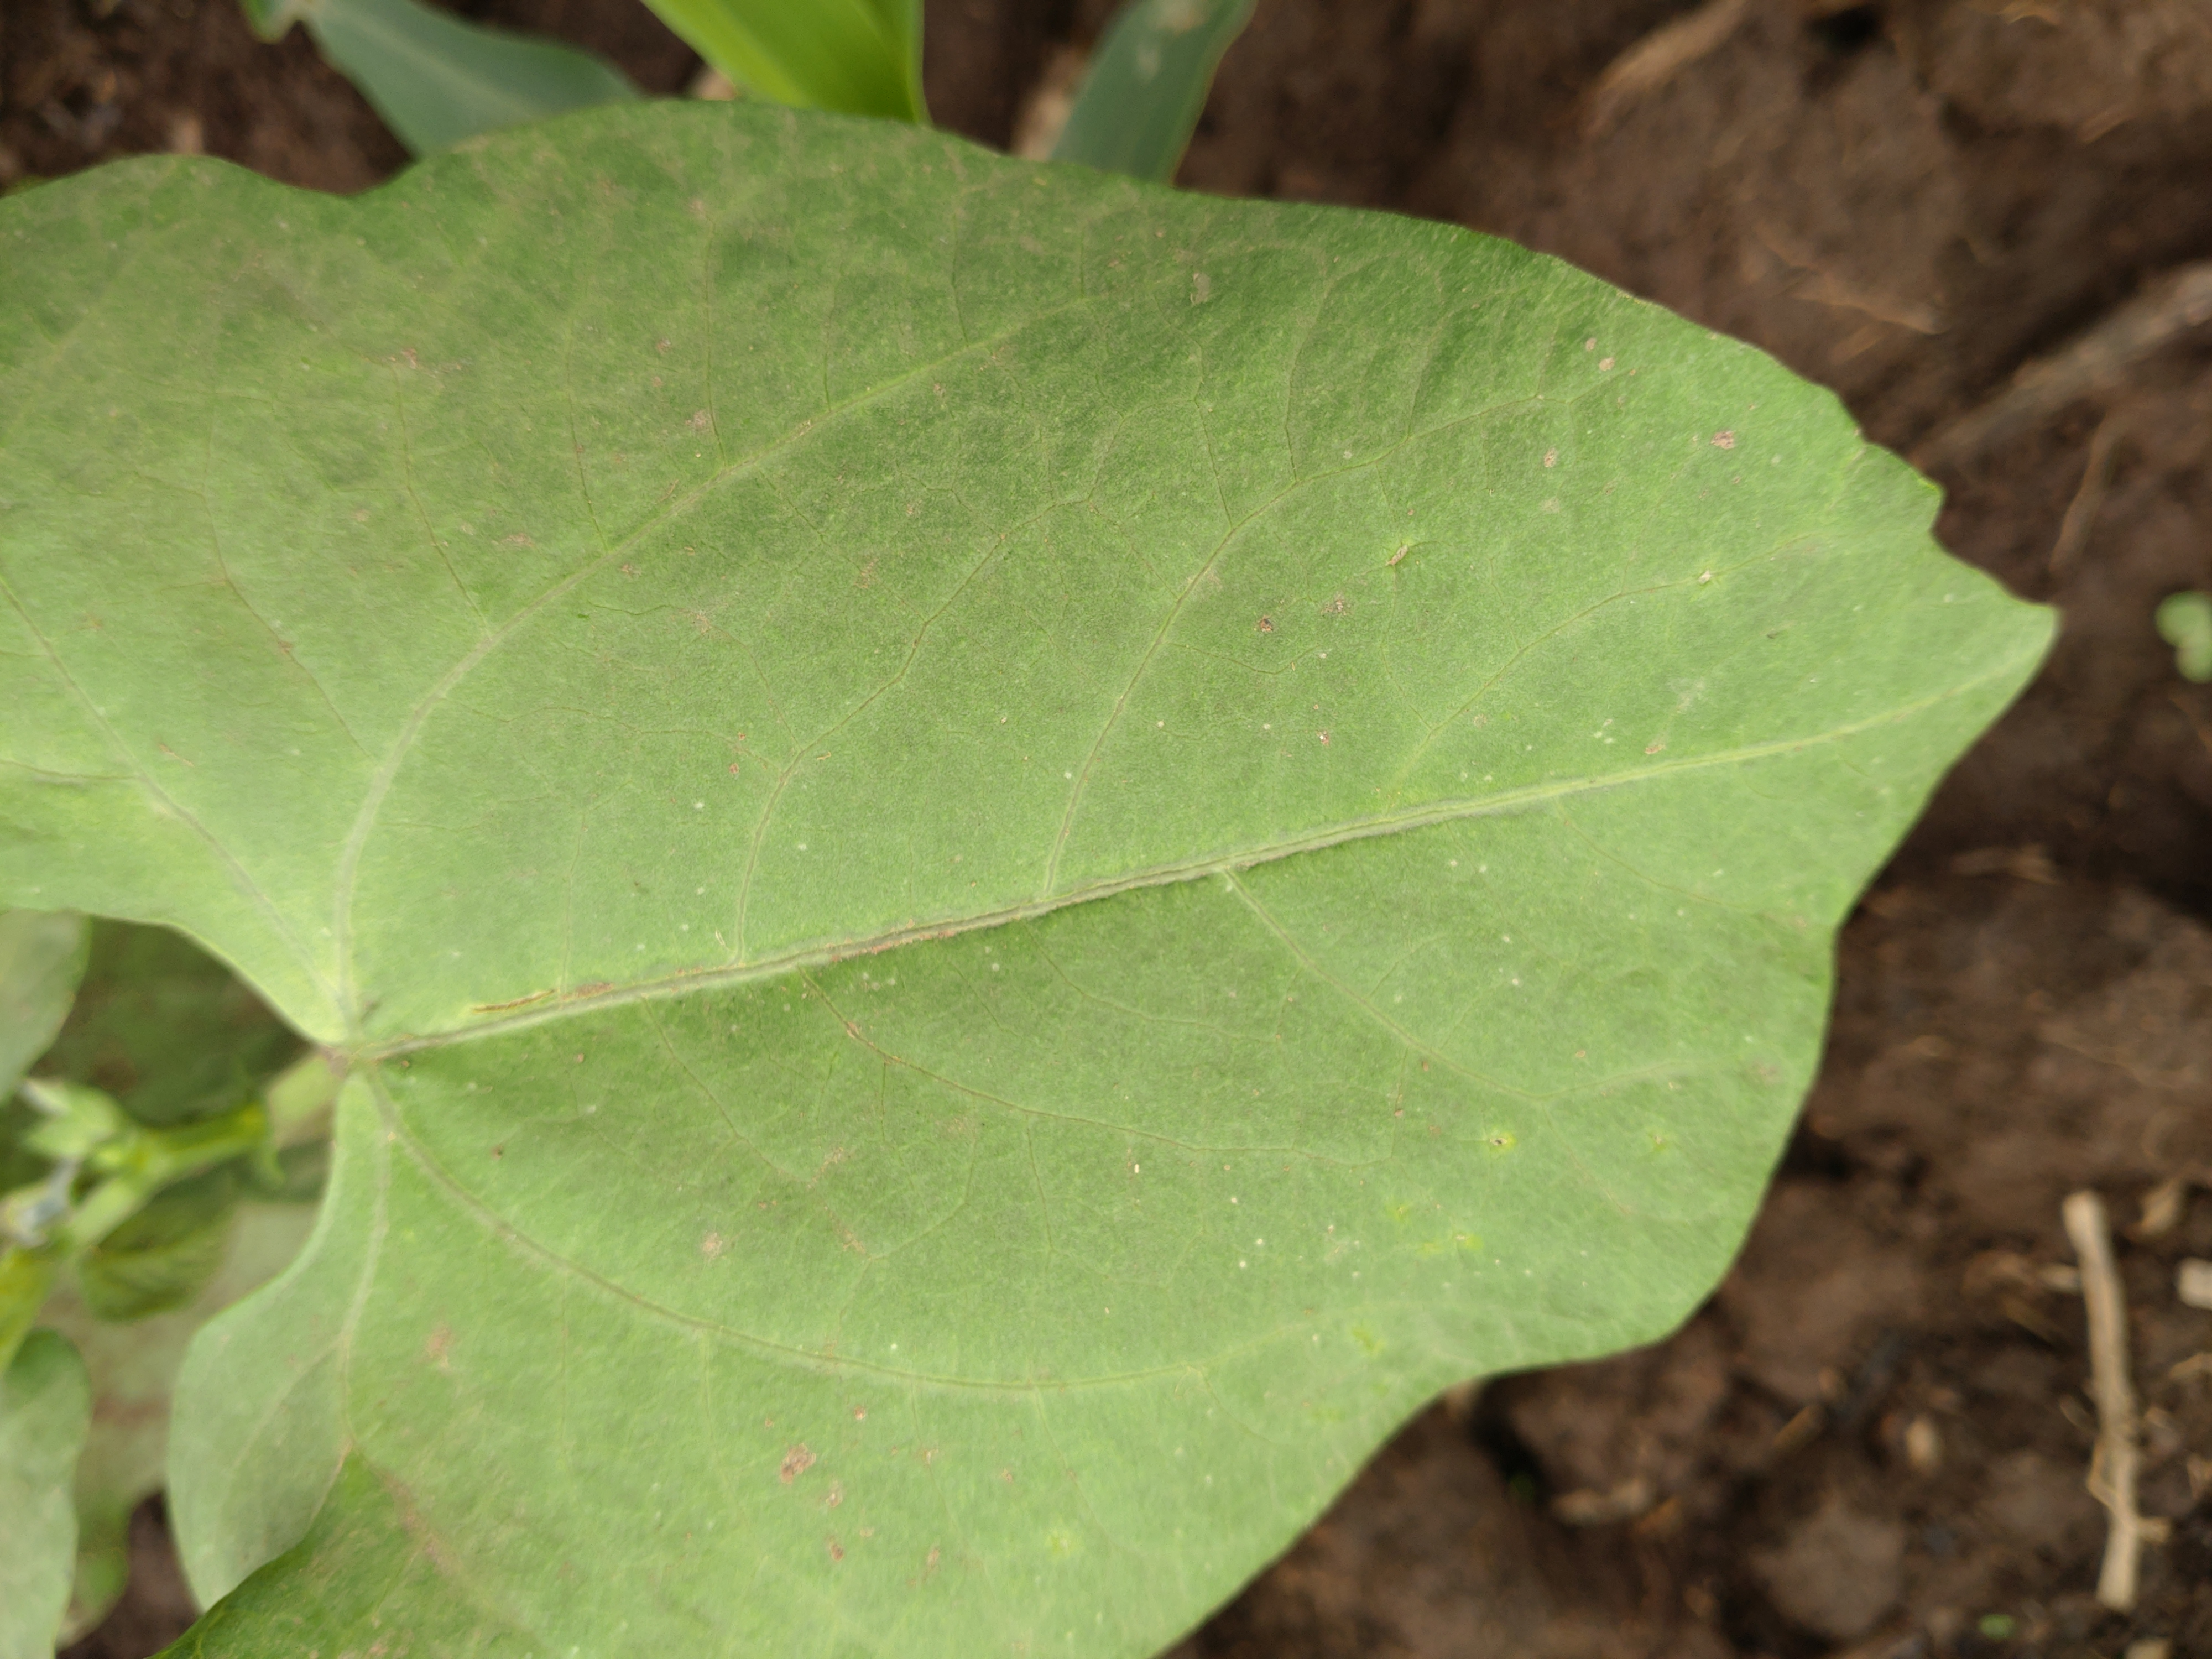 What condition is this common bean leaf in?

healthy
